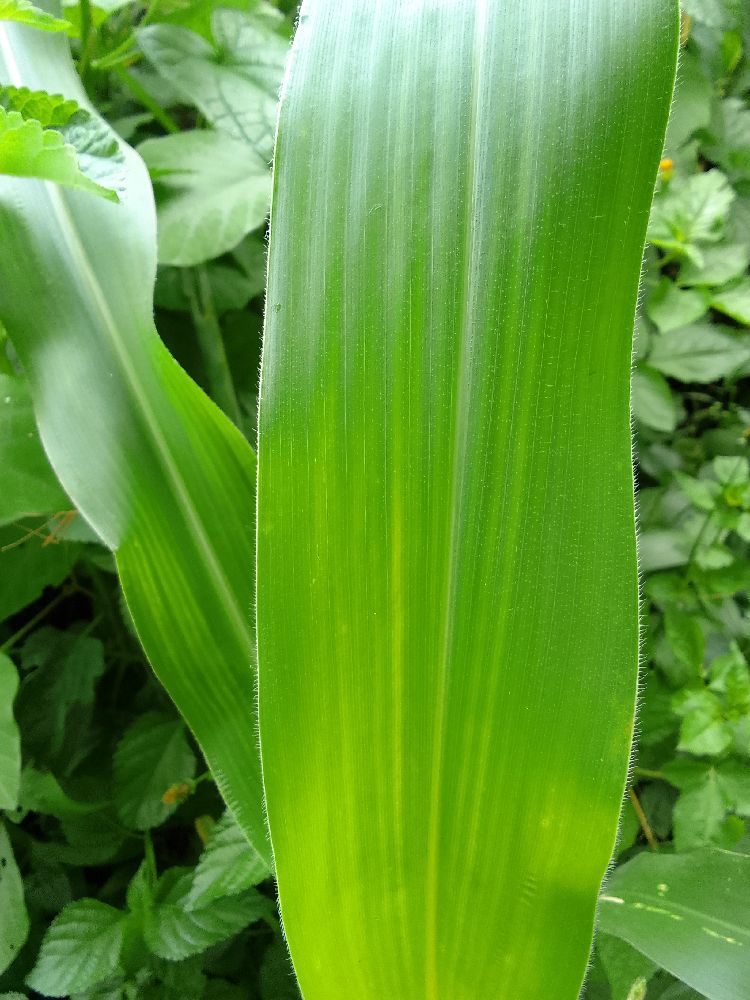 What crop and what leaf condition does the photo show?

maize, healthy
